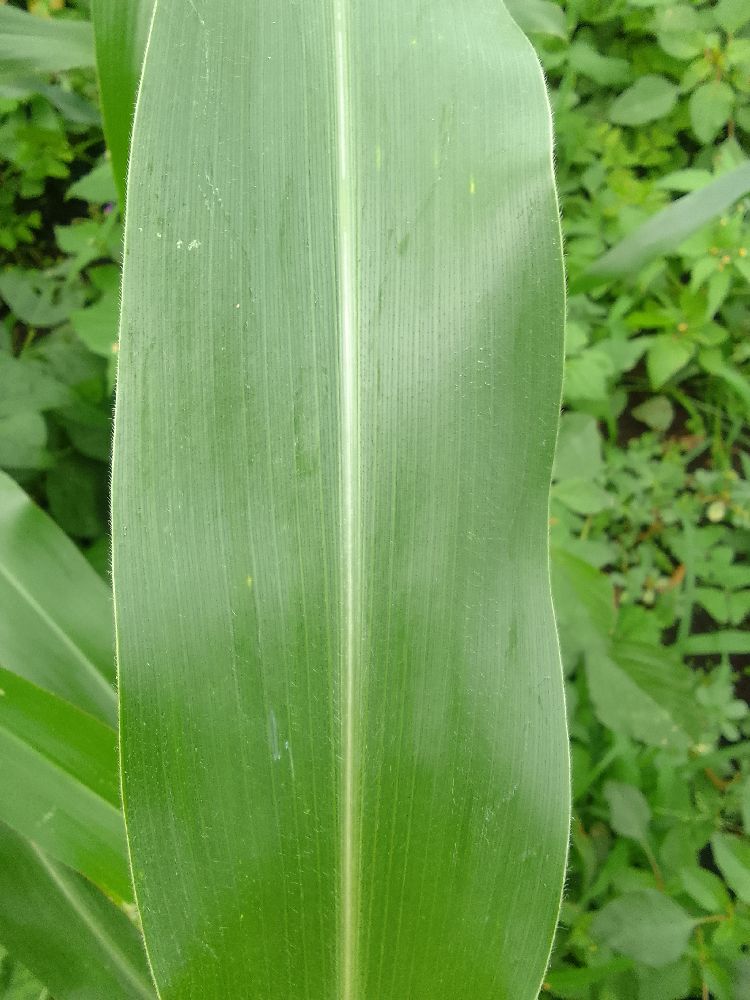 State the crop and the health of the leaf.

maize, healthy
